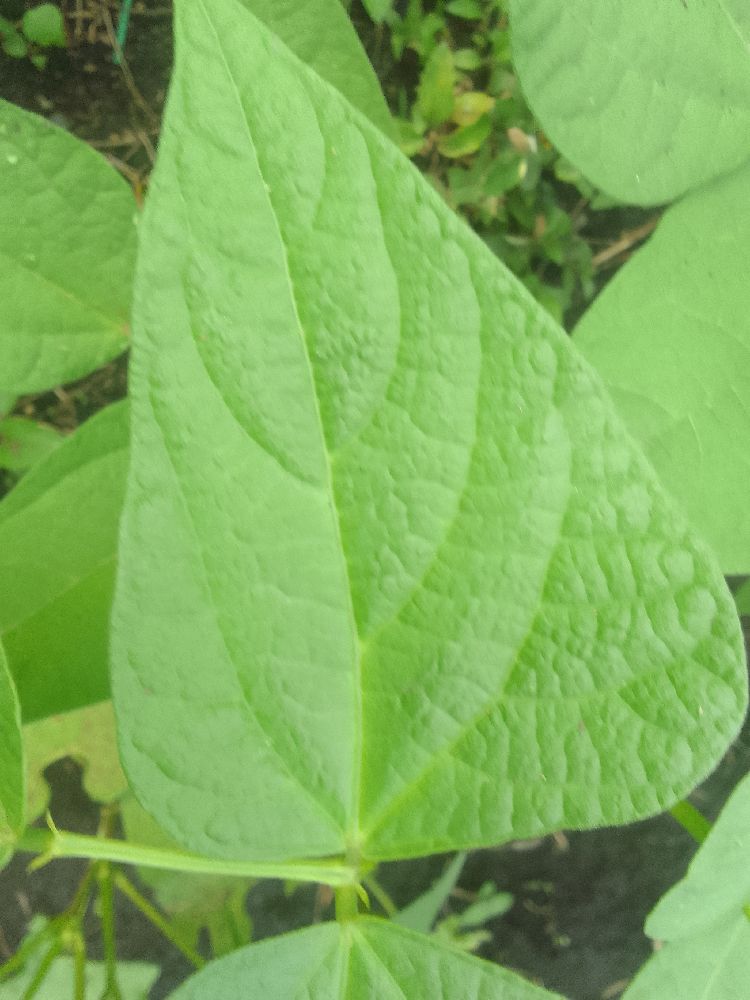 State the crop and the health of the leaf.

common bean, healthy
